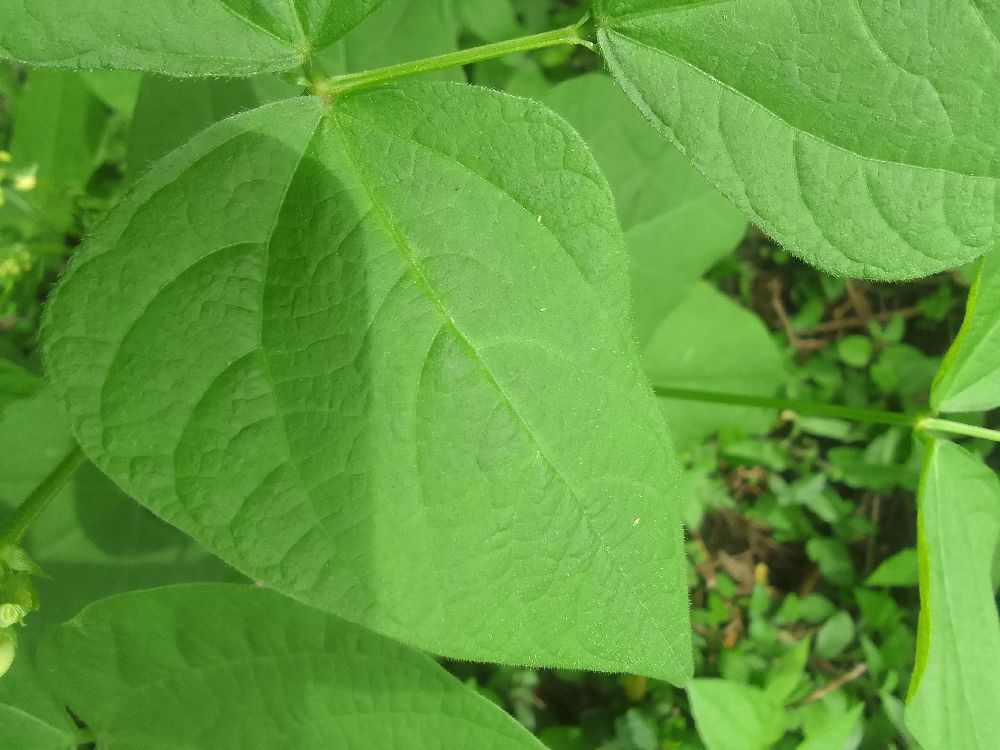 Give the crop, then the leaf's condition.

common bean, healthy
